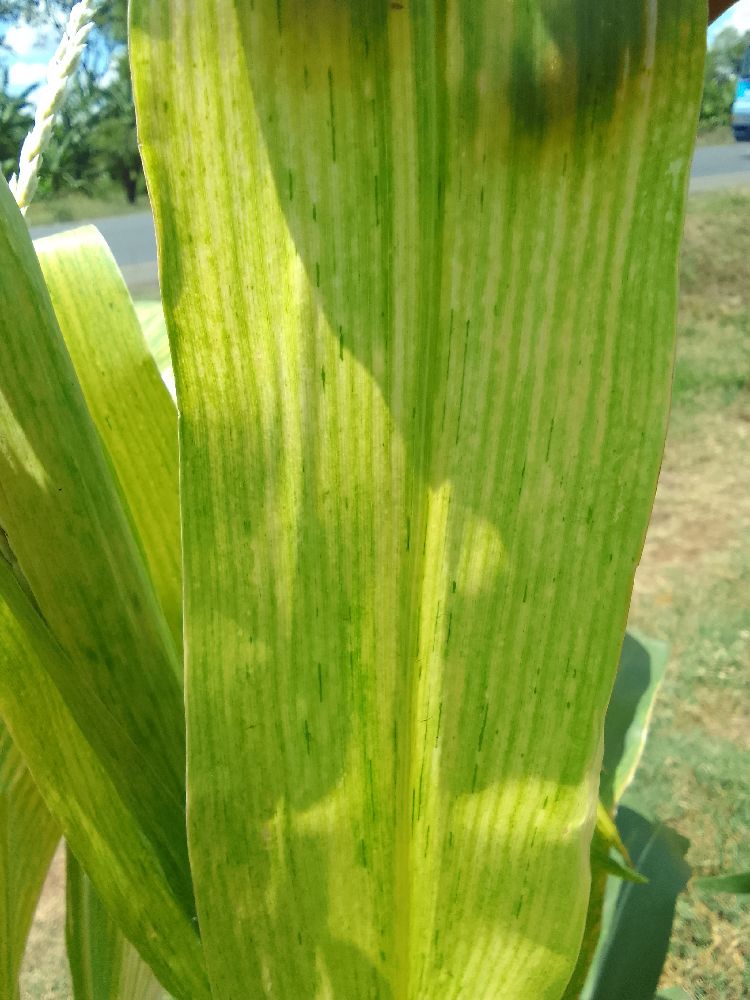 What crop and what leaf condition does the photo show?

maize, maize lethal necrosis
